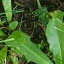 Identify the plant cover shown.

structured weed
